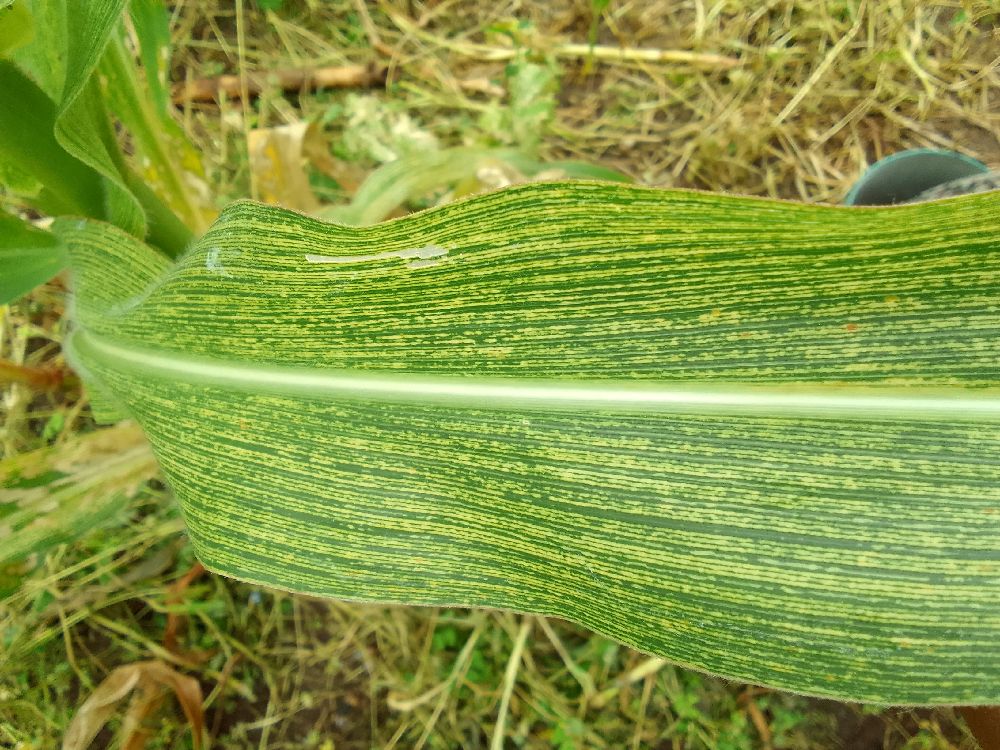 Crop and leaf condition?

maize, maize streak virus
